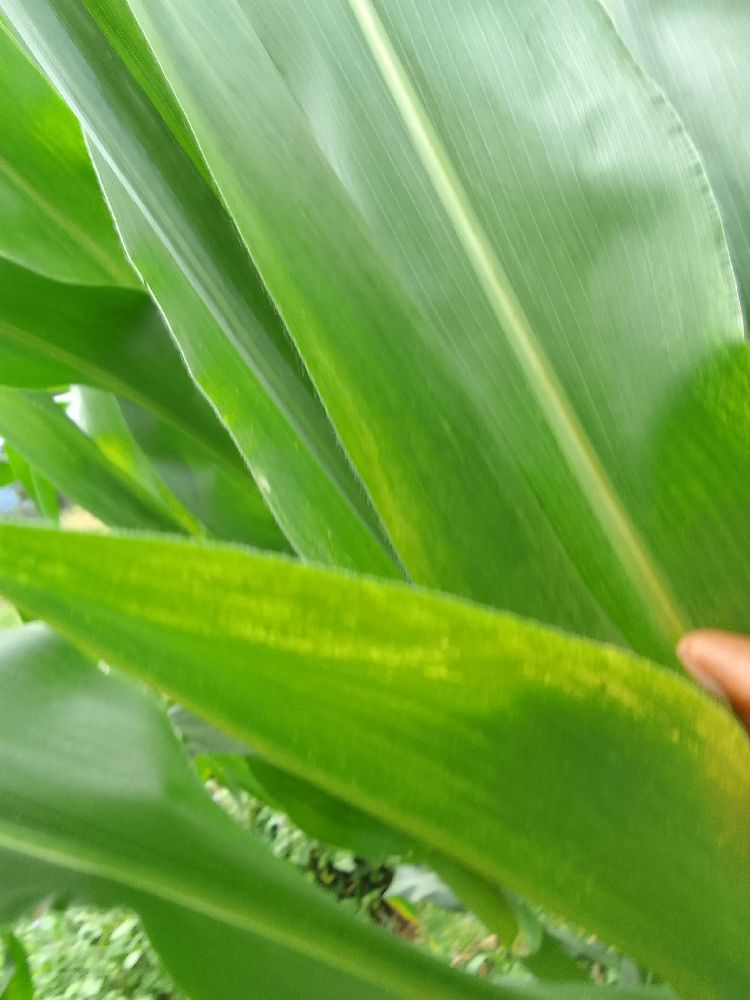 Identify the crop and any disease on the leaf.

maize, healthy
